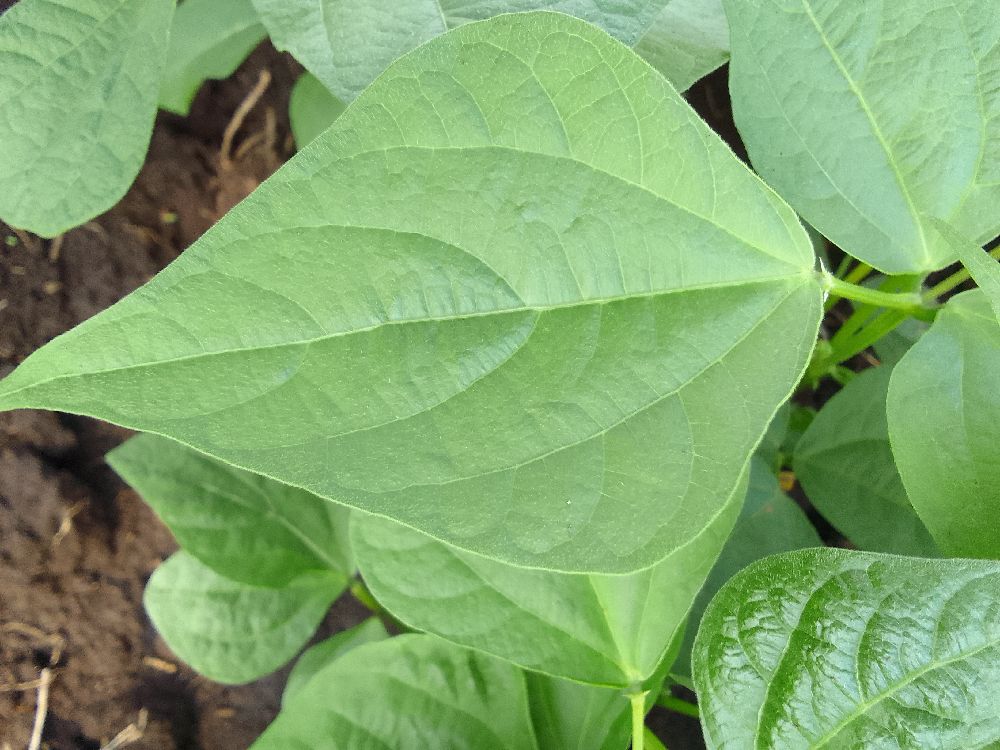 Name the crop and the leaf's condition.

common bean, healthy
